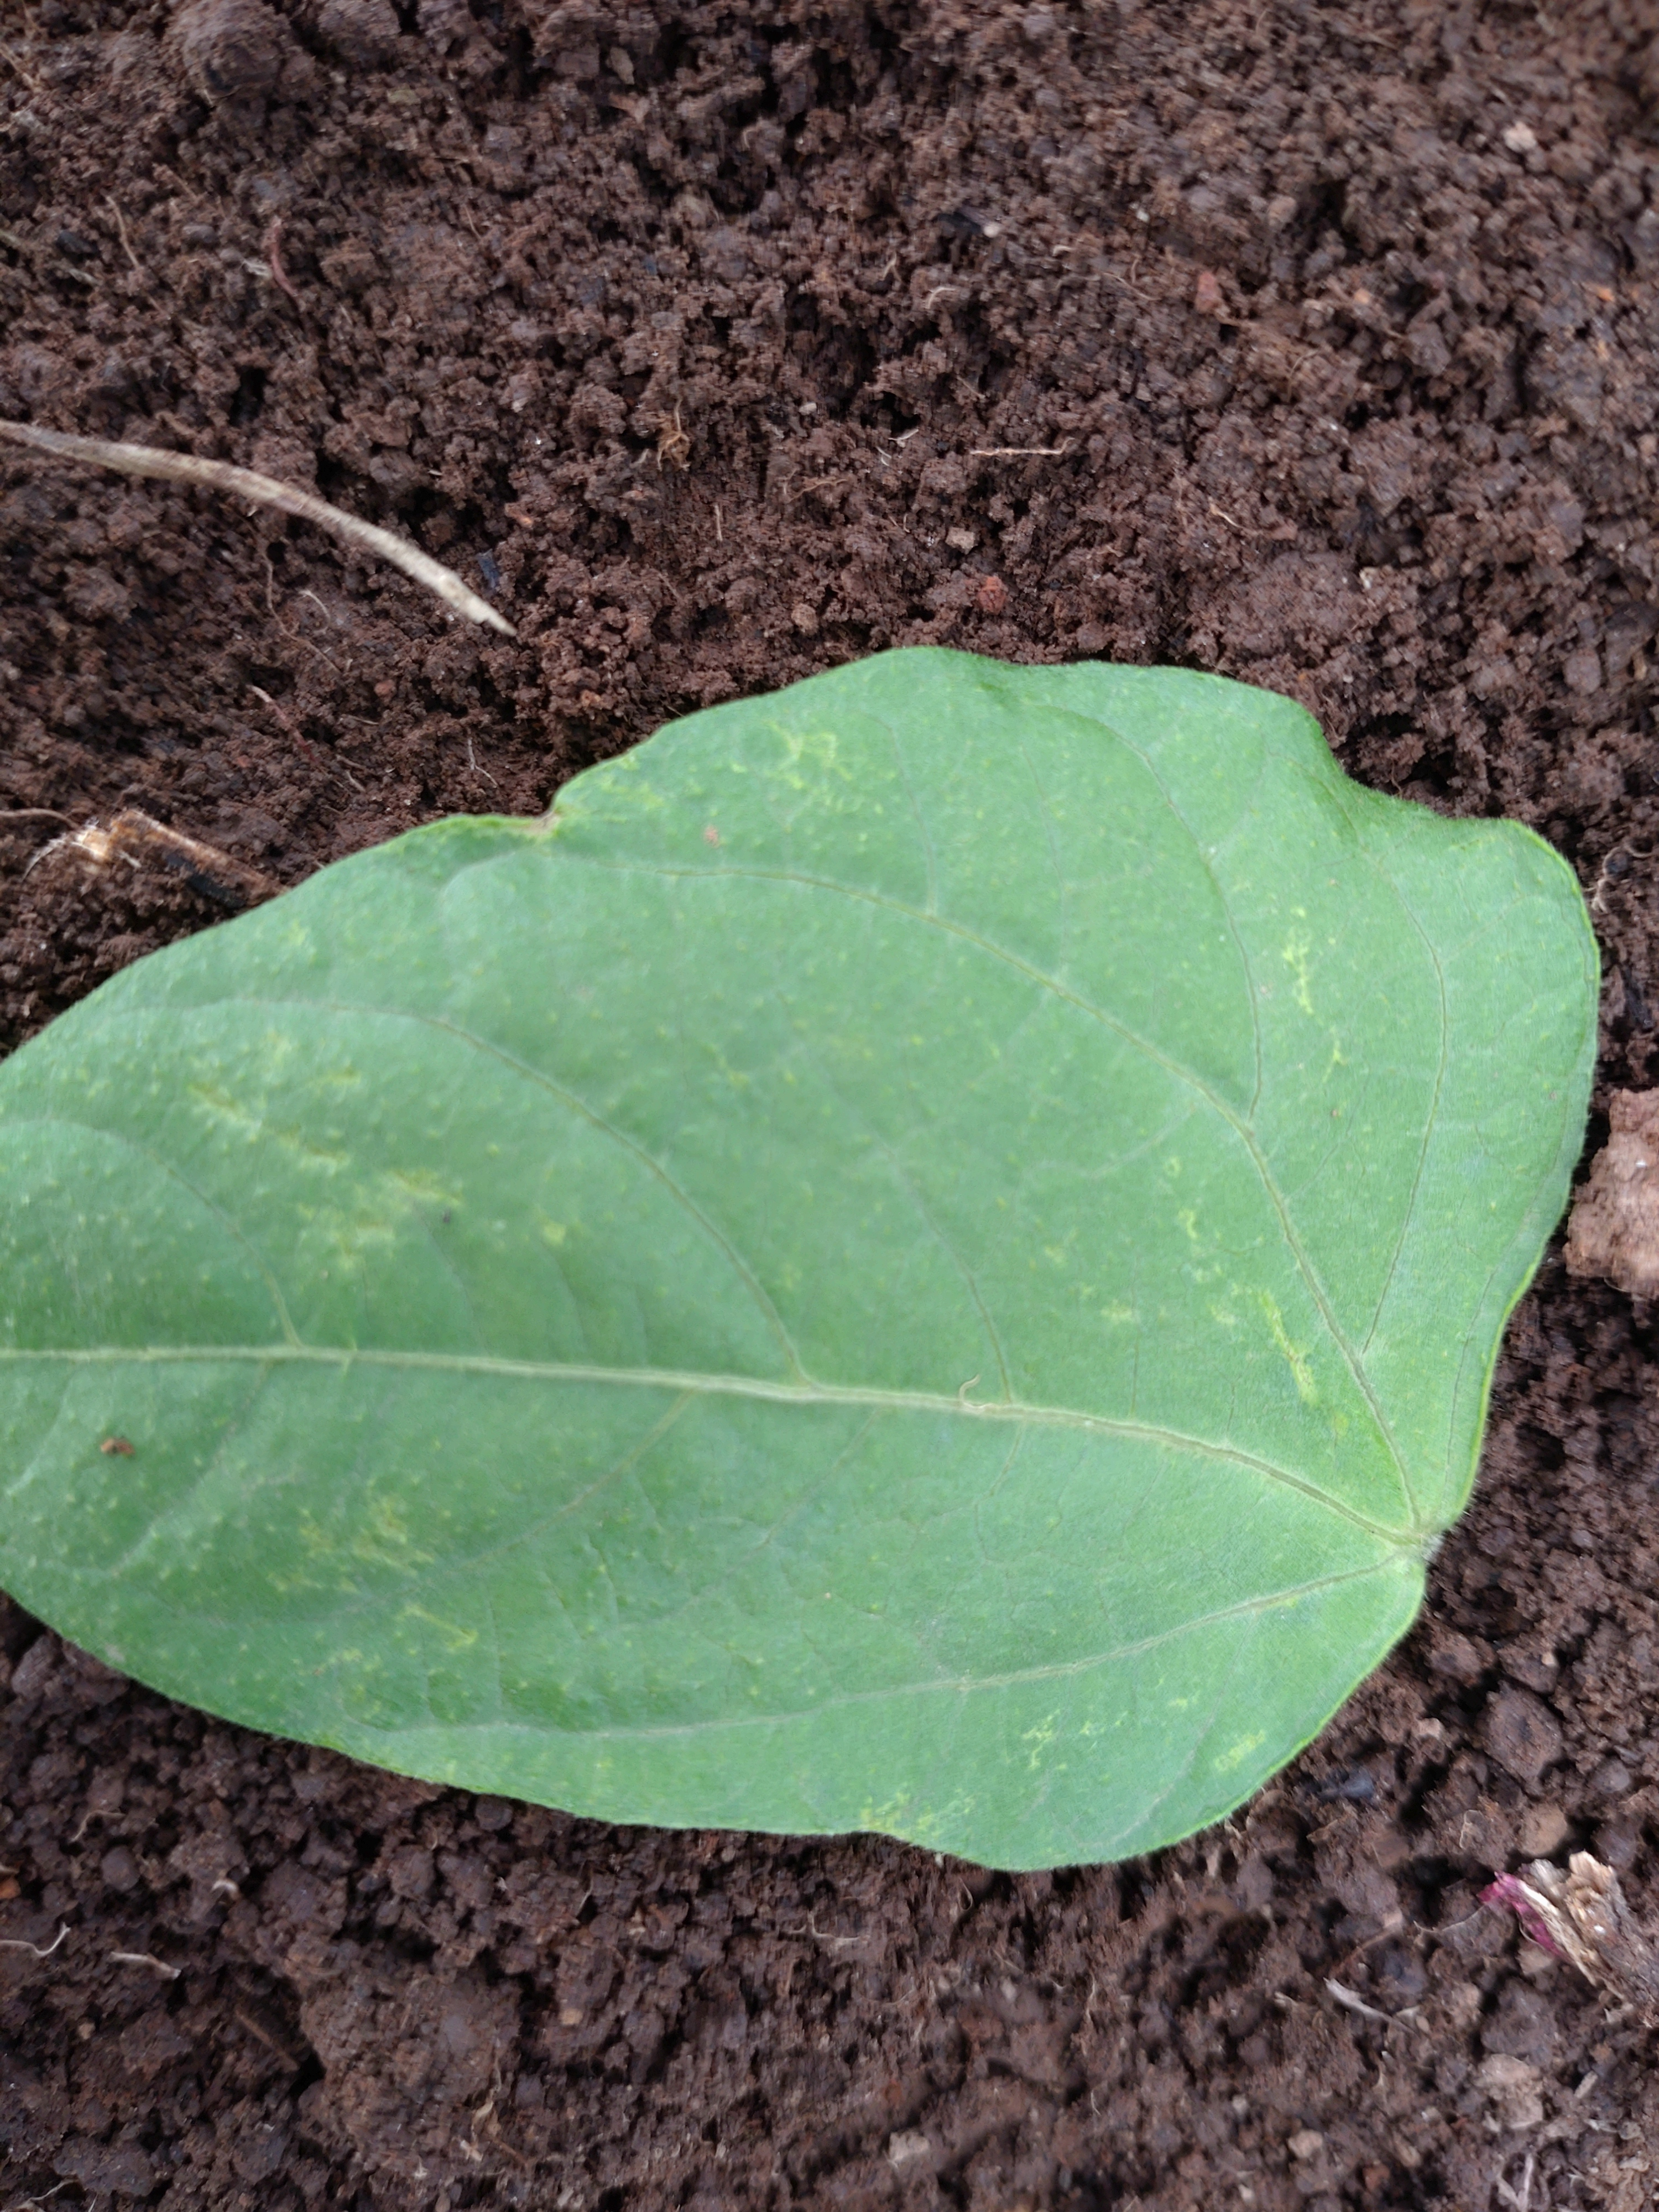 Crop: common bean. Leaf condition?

healthy
